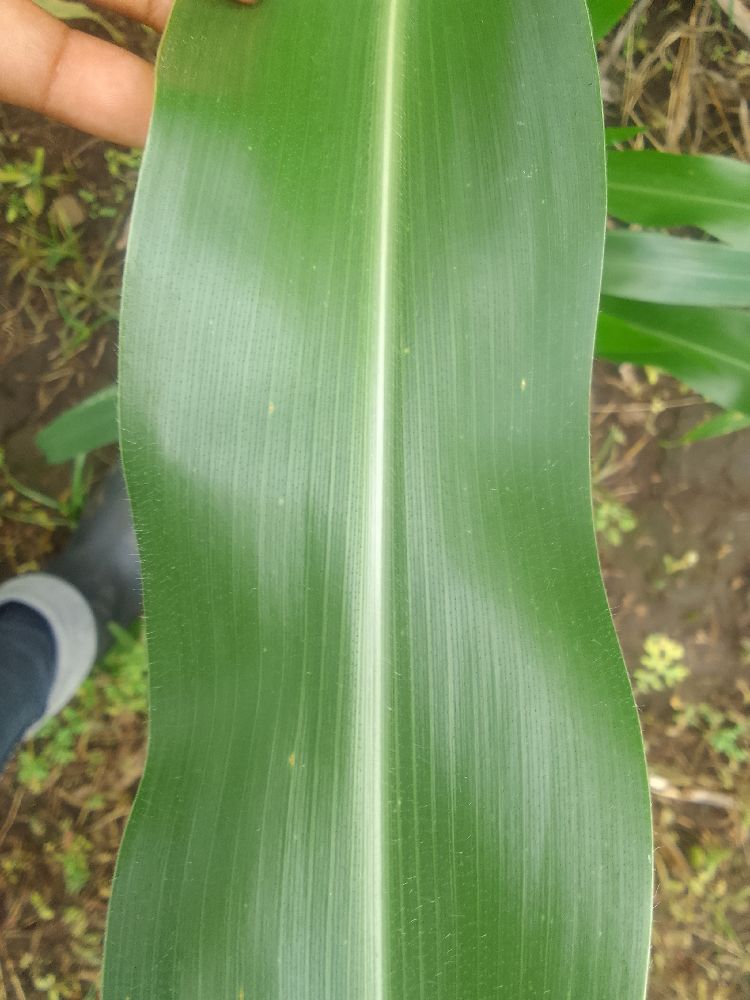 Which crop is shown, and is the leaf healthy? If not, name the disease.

maize, healthy
